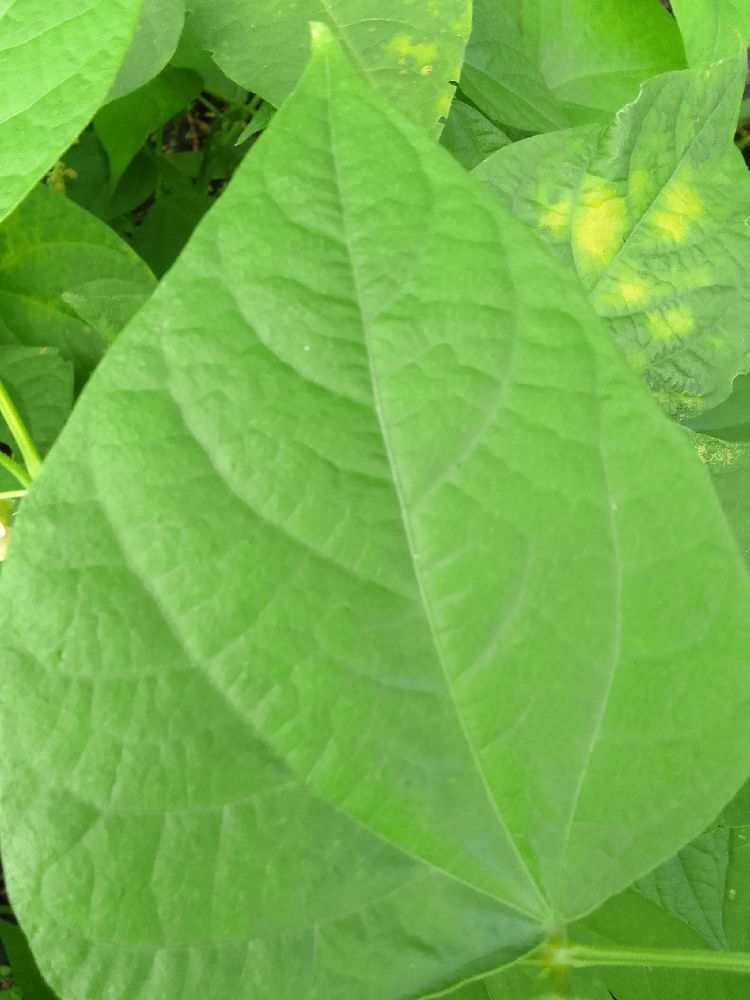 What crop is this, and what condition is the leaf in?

common bean, healthy
